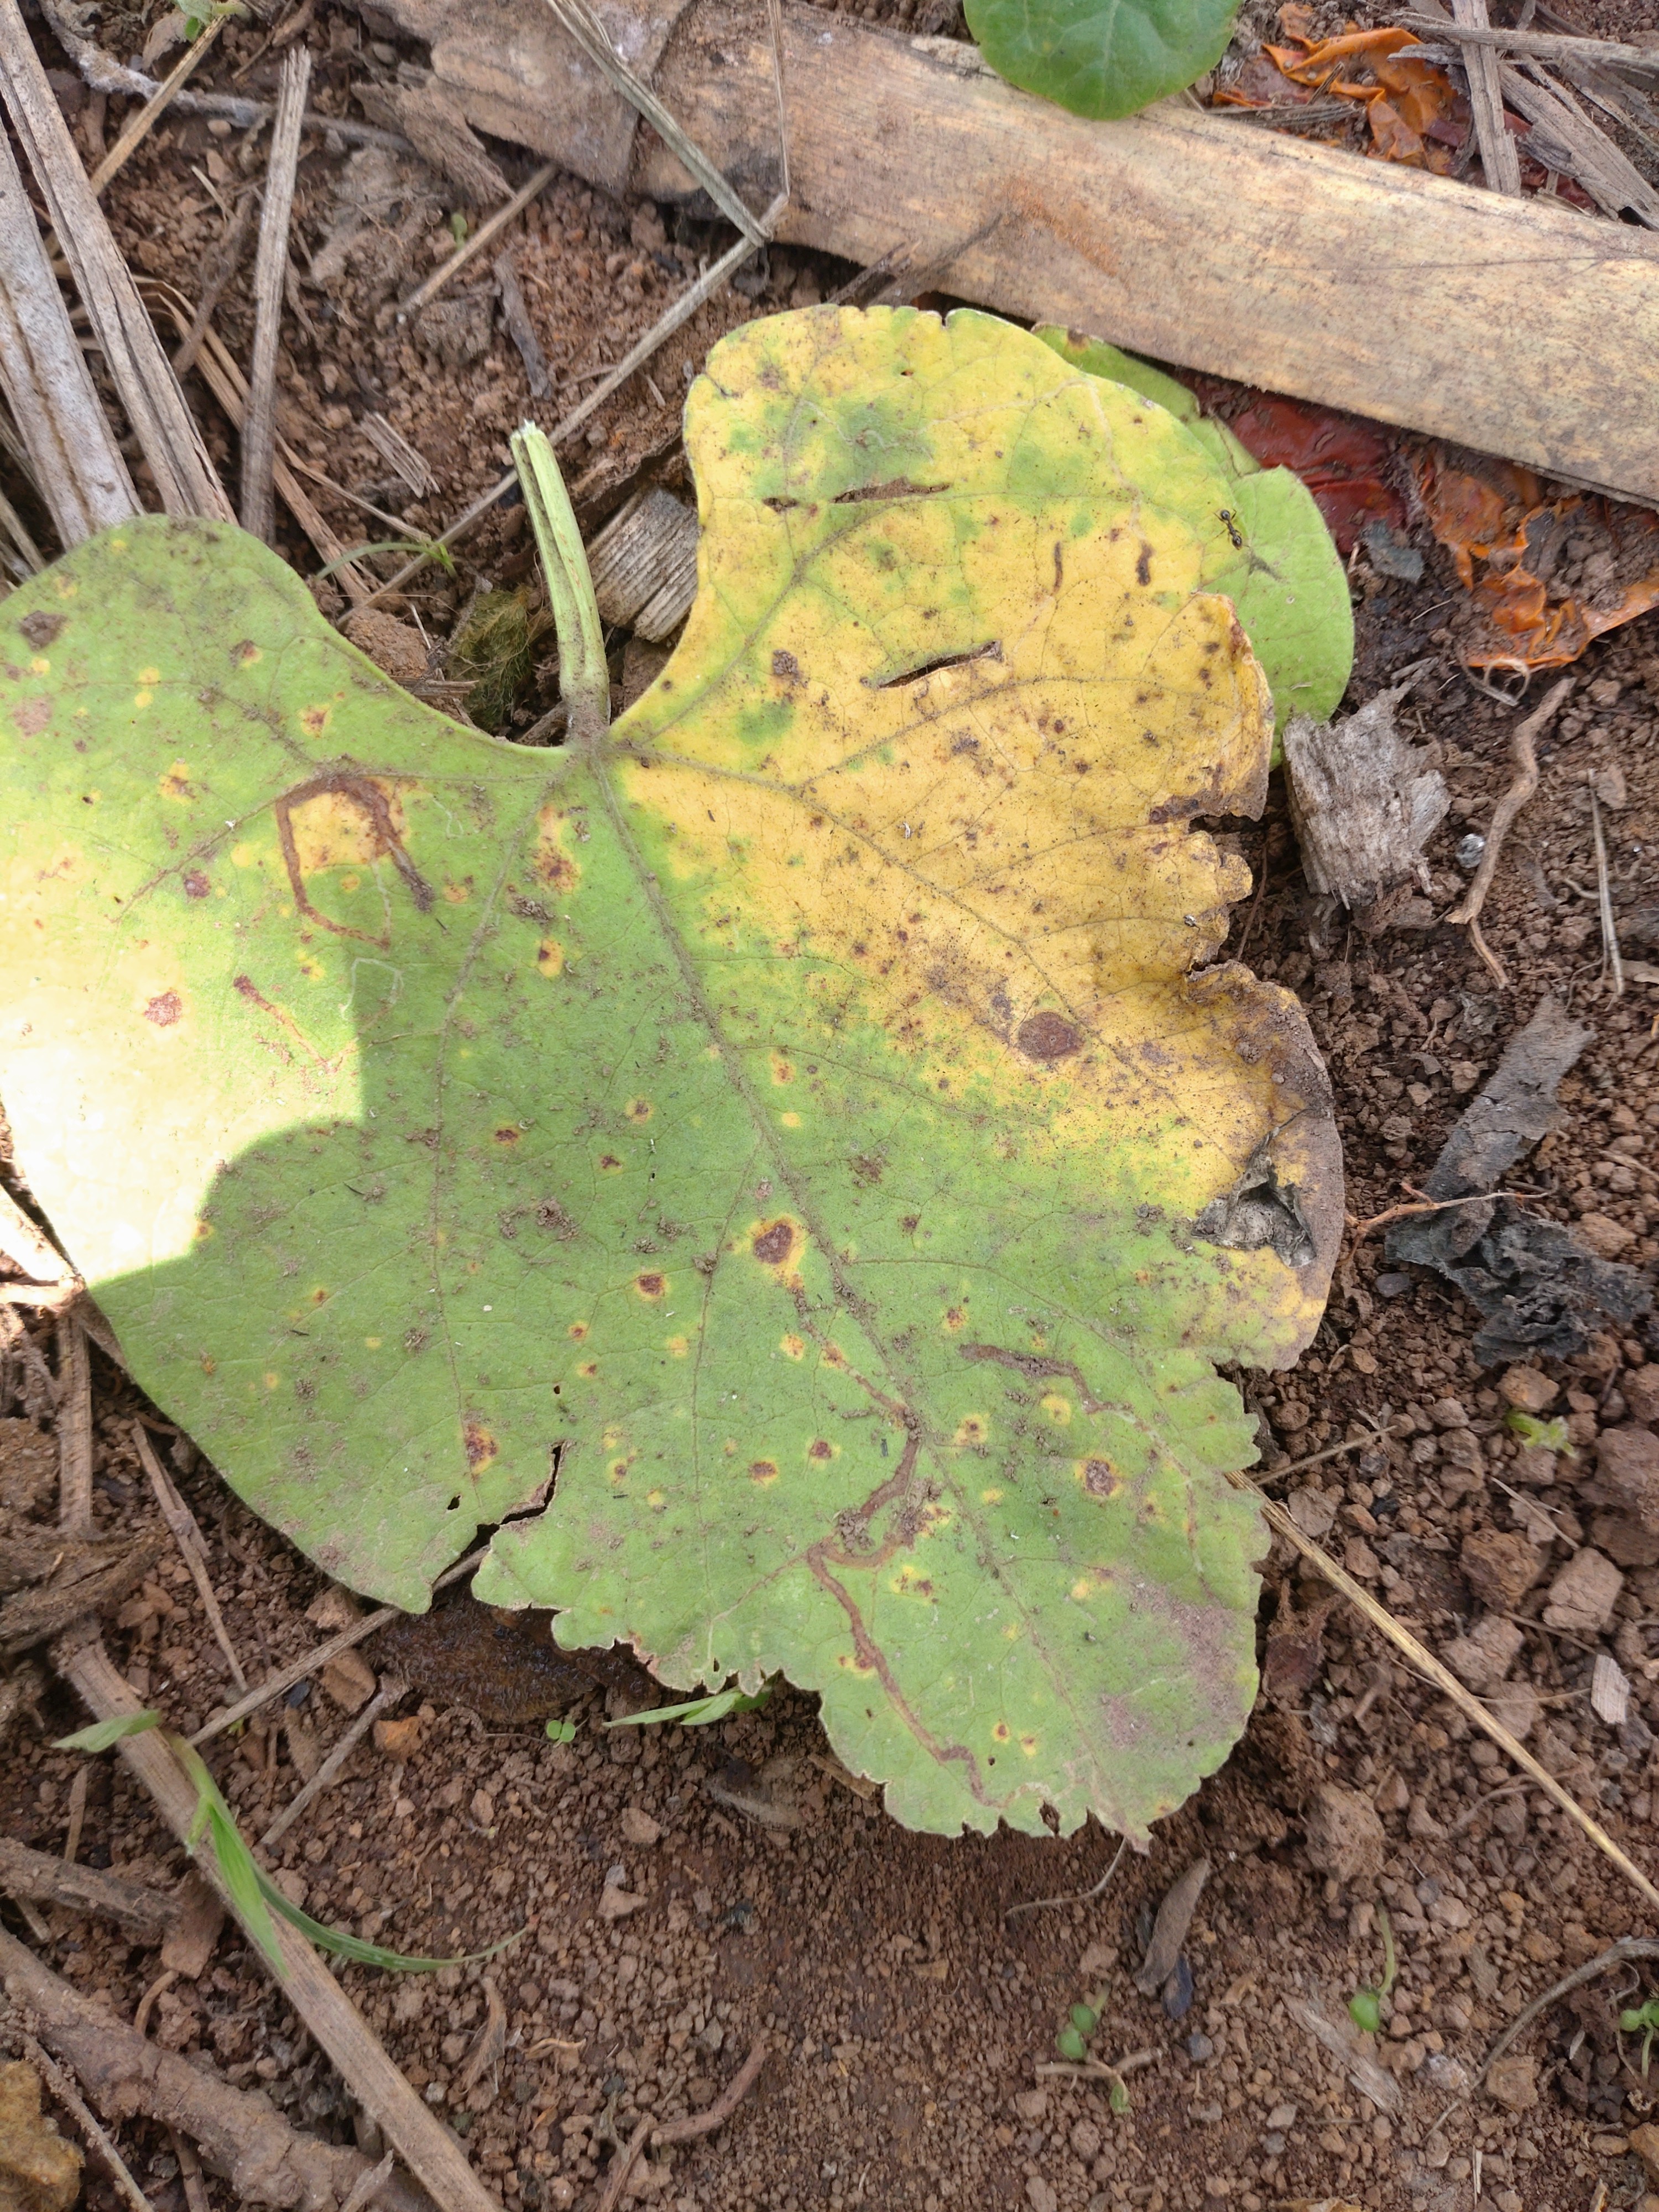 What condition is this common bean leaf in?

rust
